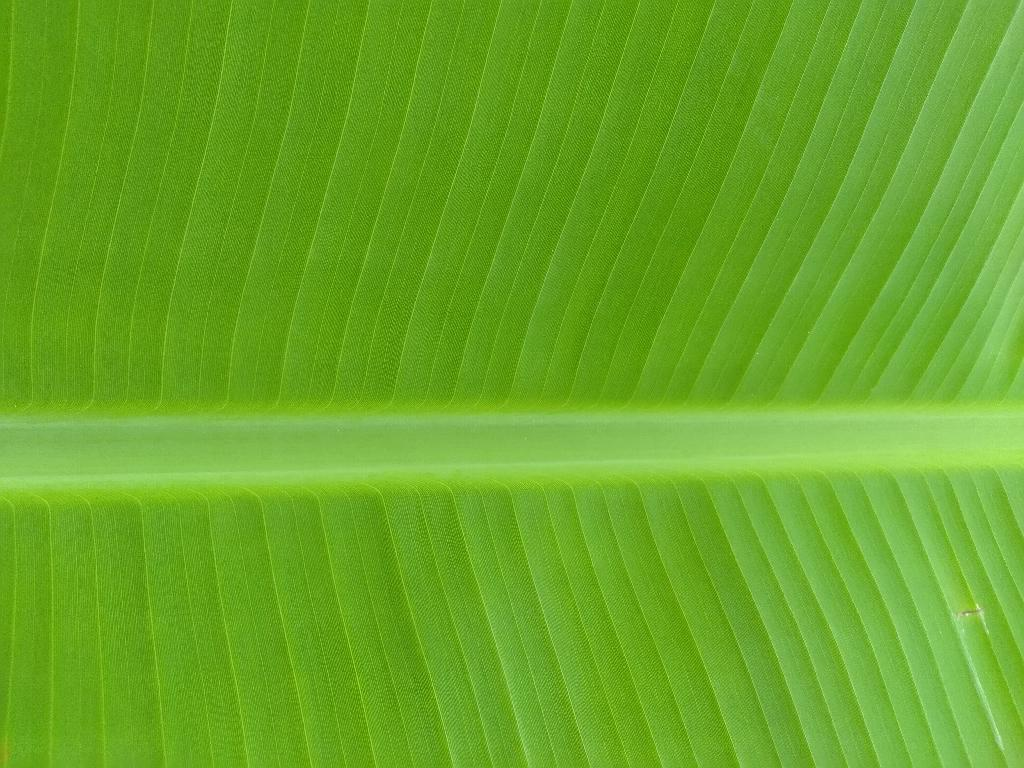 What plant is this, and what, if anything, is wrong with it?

banana, healthy
